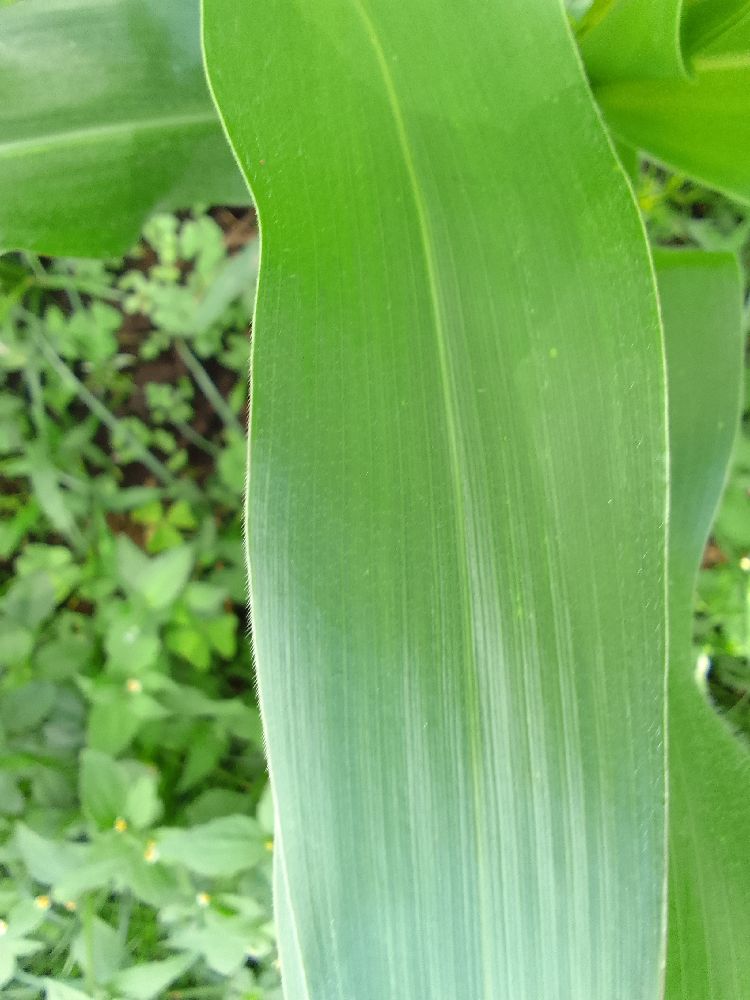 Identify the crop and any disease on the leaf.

maize, healthy
